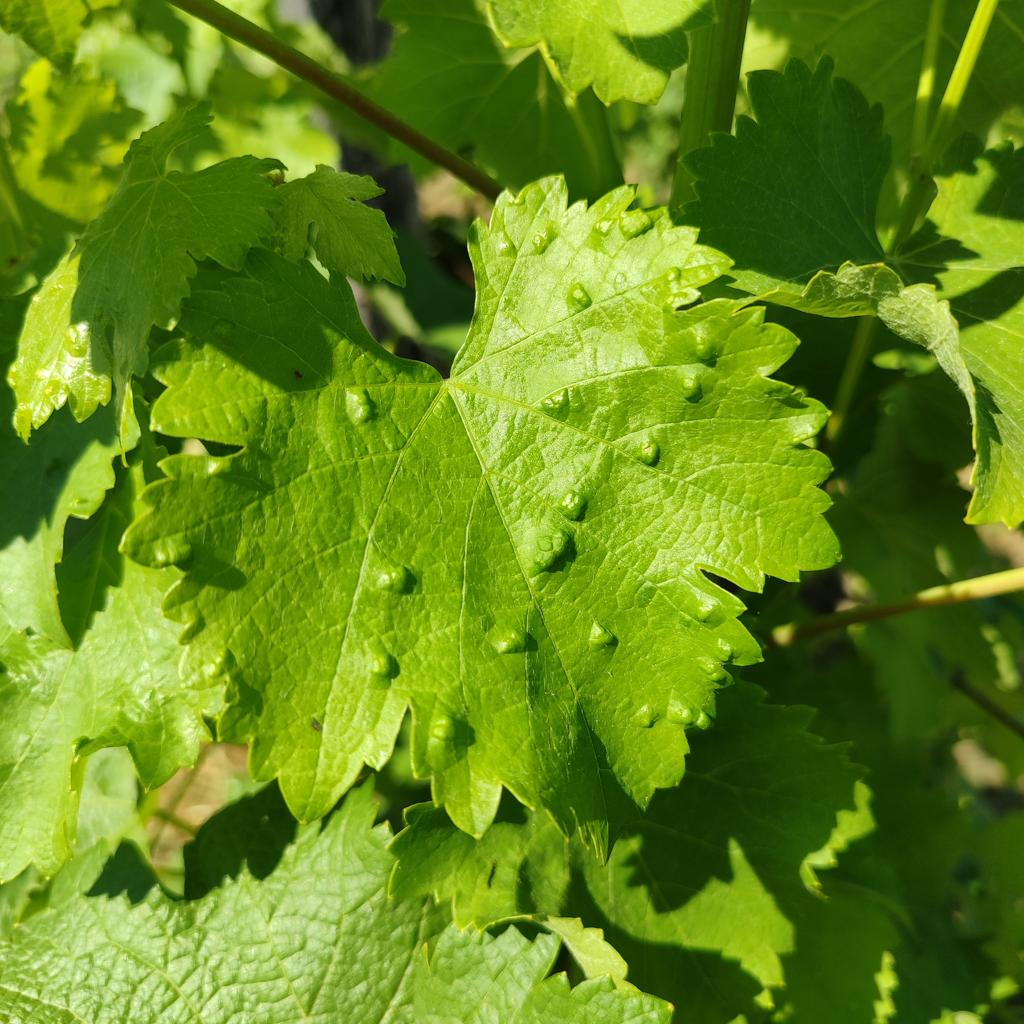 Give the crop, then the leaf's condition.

grapevine, erineum mite
